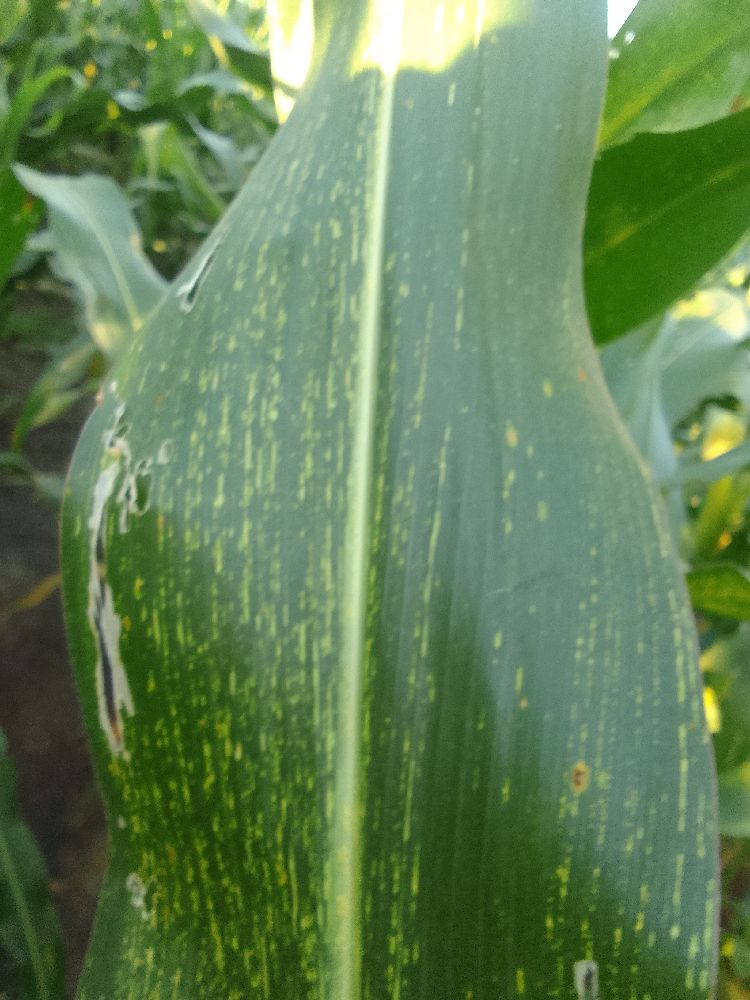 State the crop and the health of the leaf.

maize, maize streak virus
